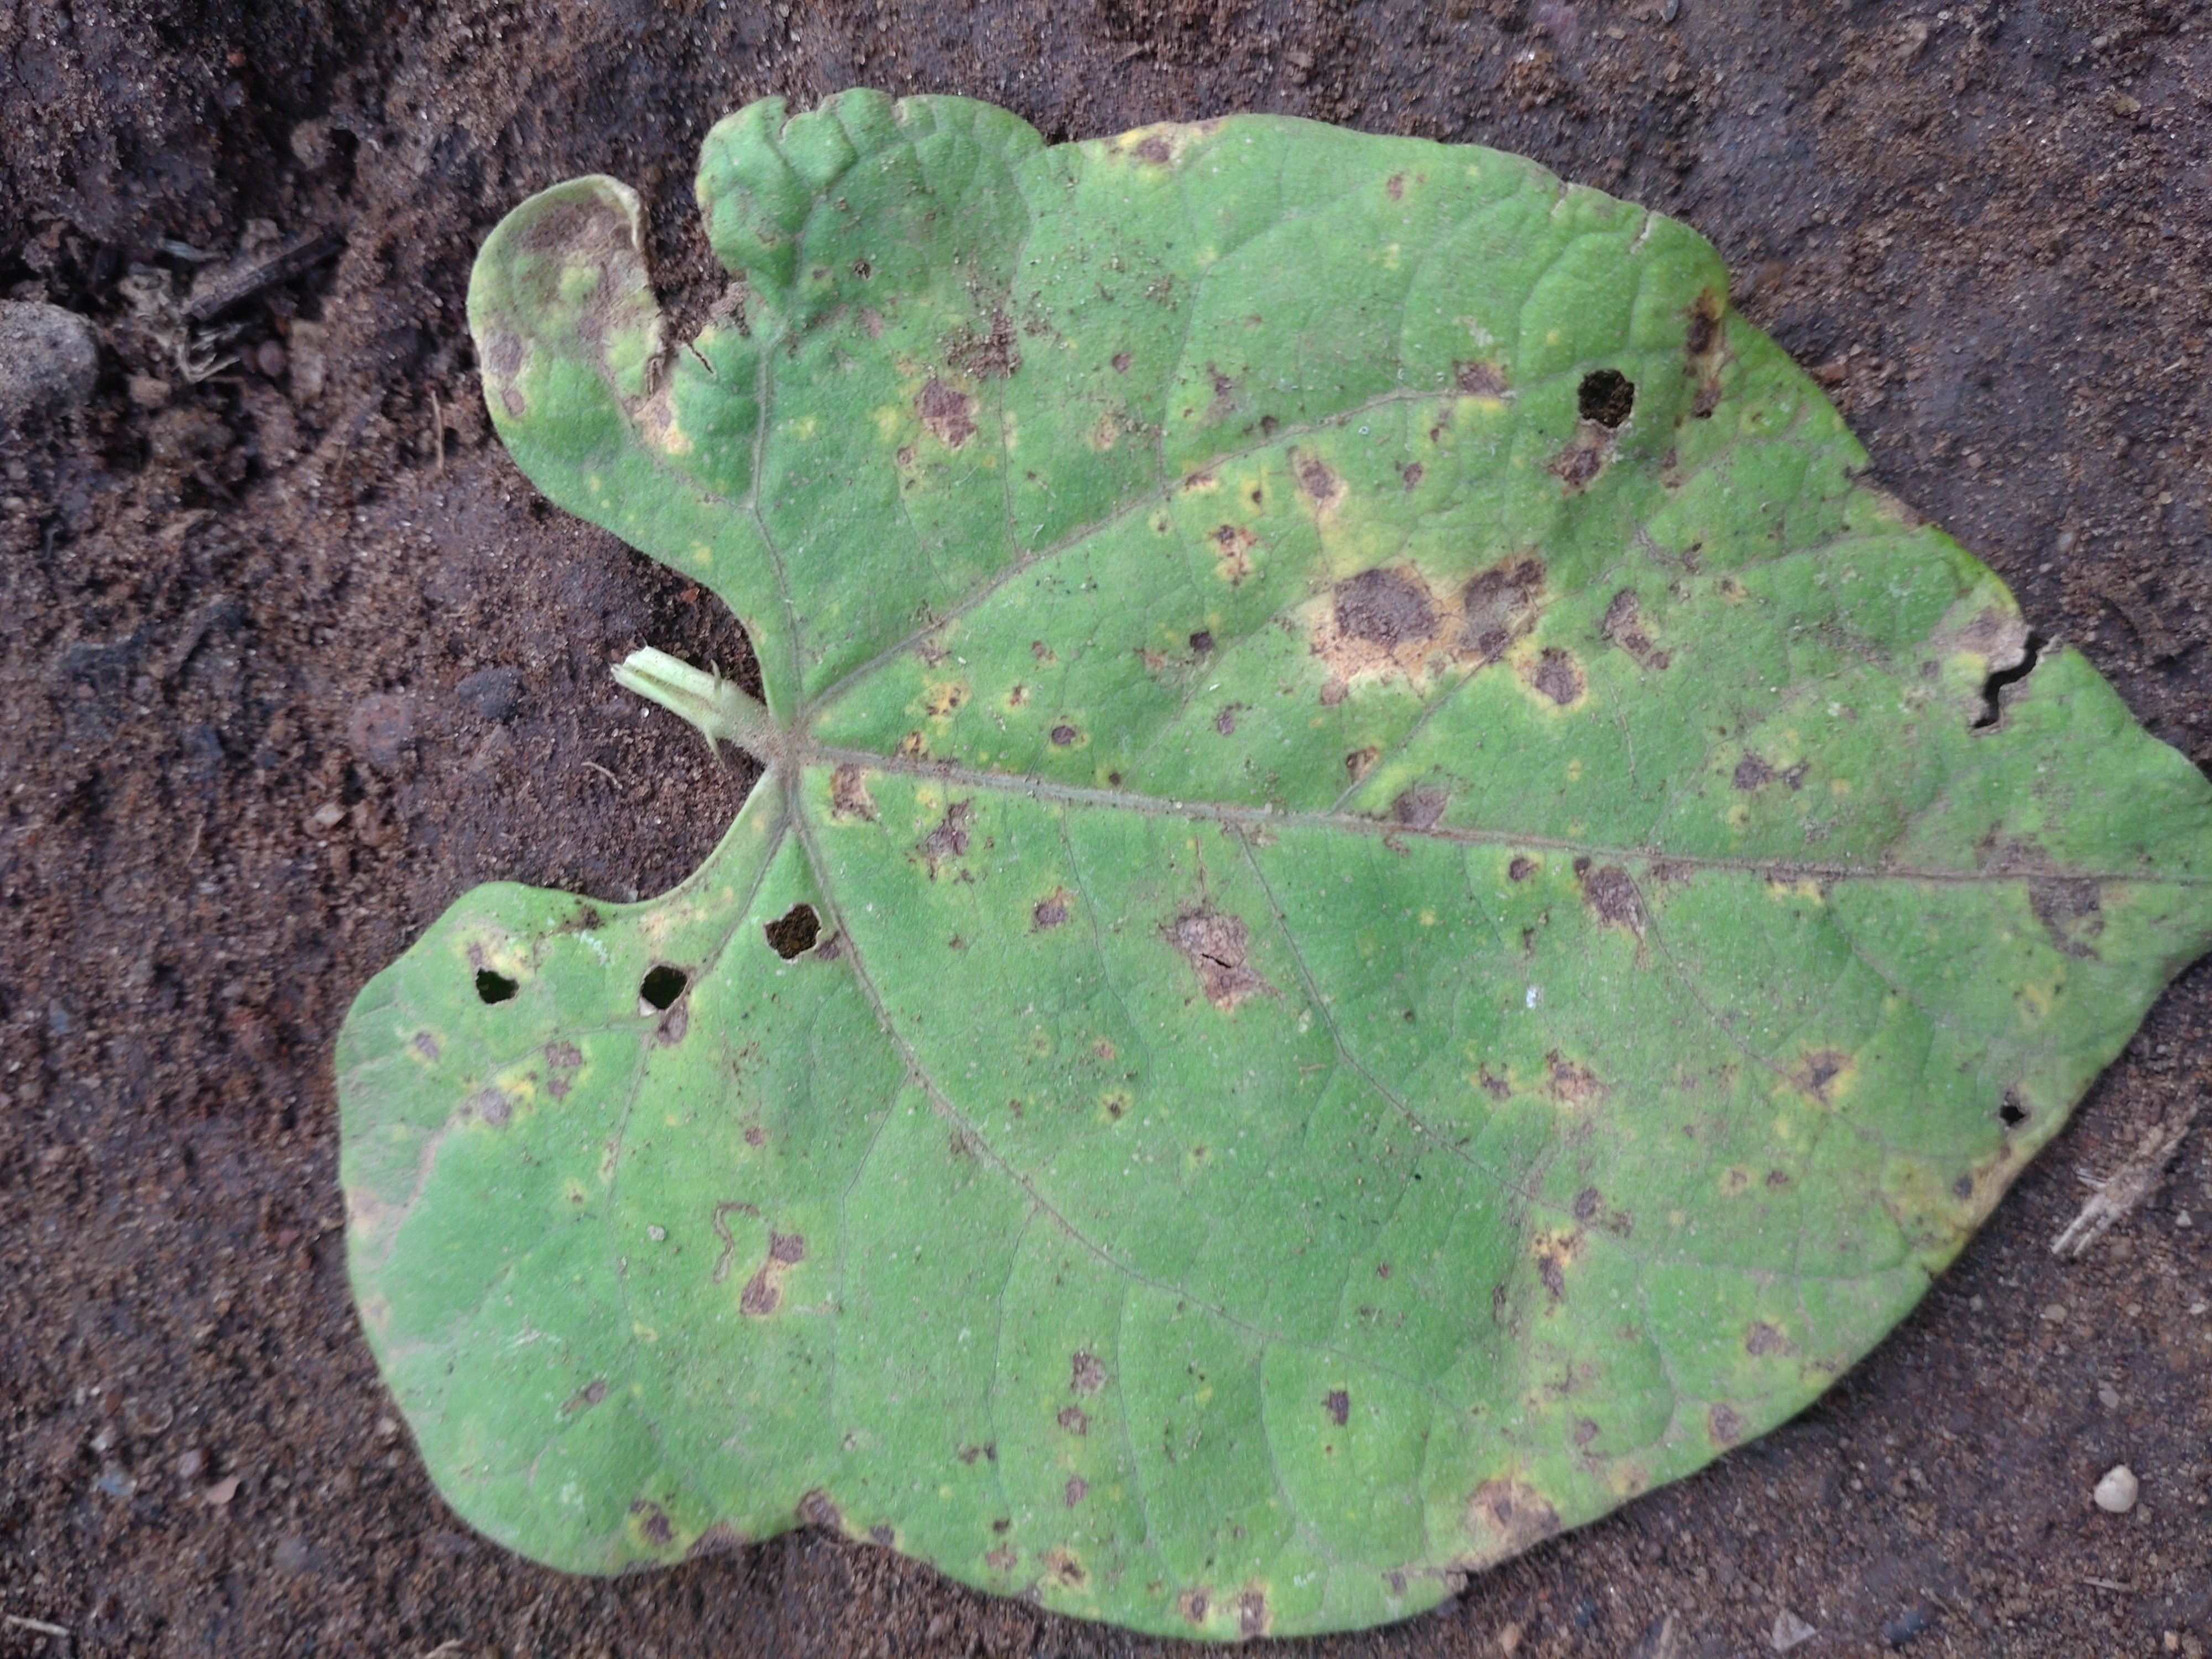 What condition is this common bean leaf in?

rust
